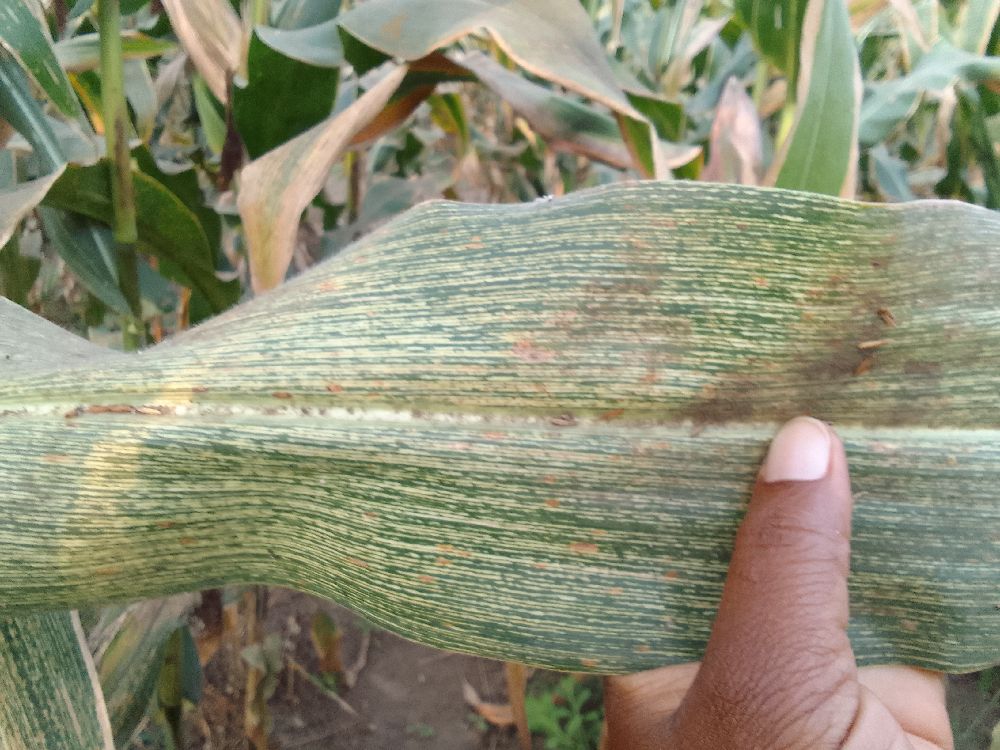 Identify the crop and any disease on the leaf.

maize, maize streak virus
